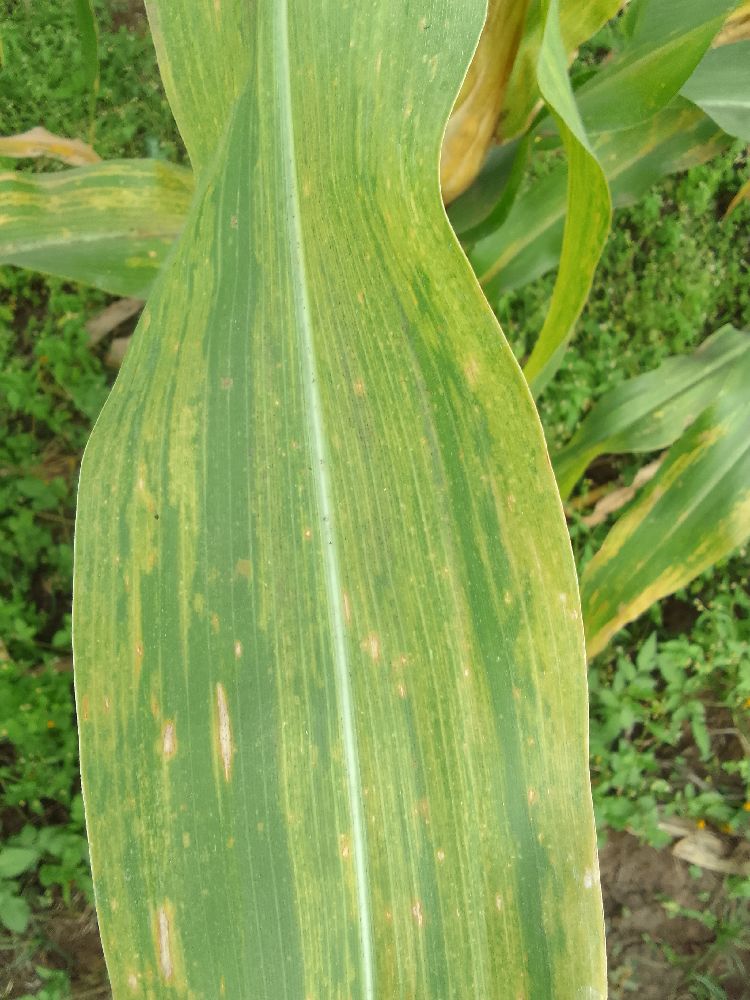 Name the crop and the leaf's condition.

maize, maize lethal necrosis
